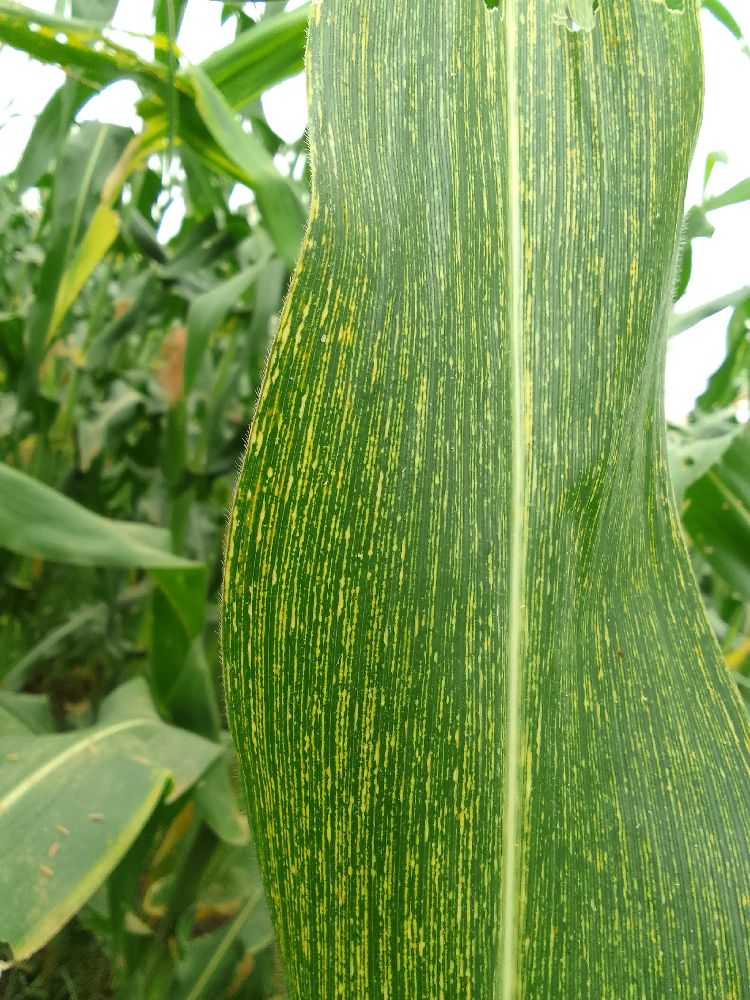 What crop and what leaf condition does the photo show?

maize, maize streak virus
